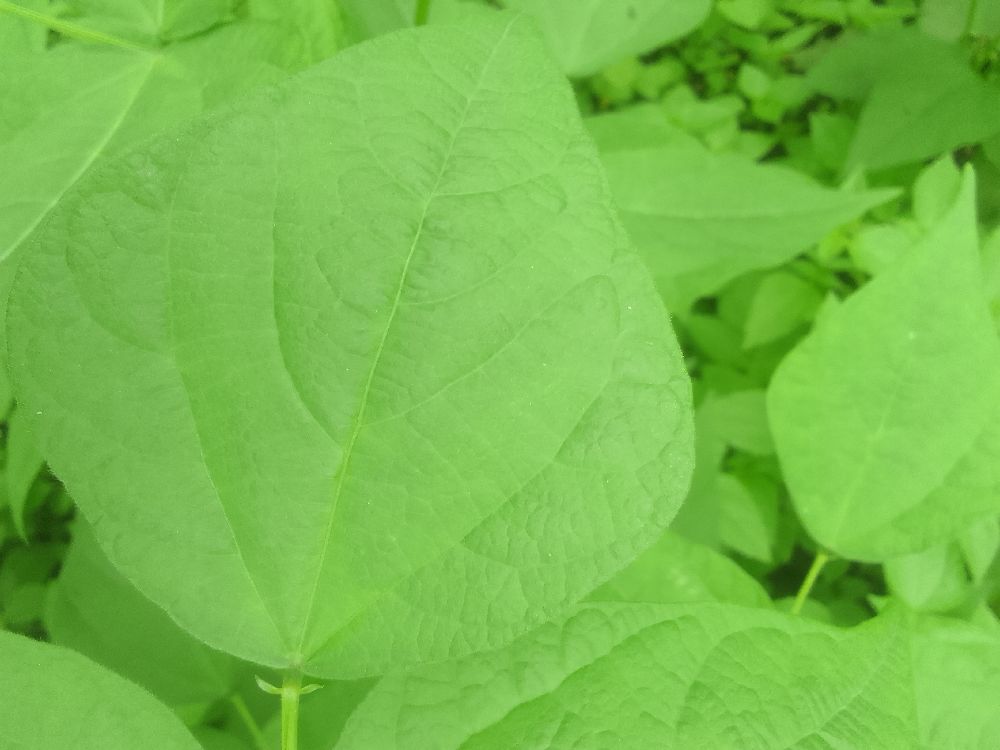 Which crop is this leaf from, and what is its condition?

common bean, healthy
